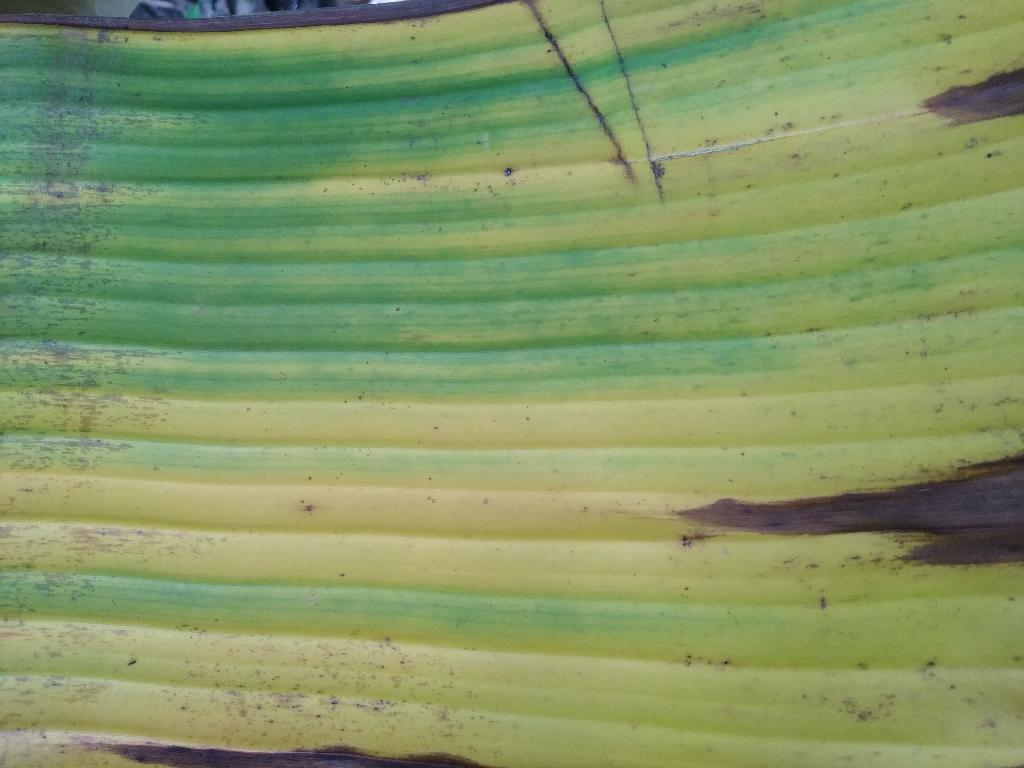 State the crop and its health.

banana, fusarium wilt race 1
